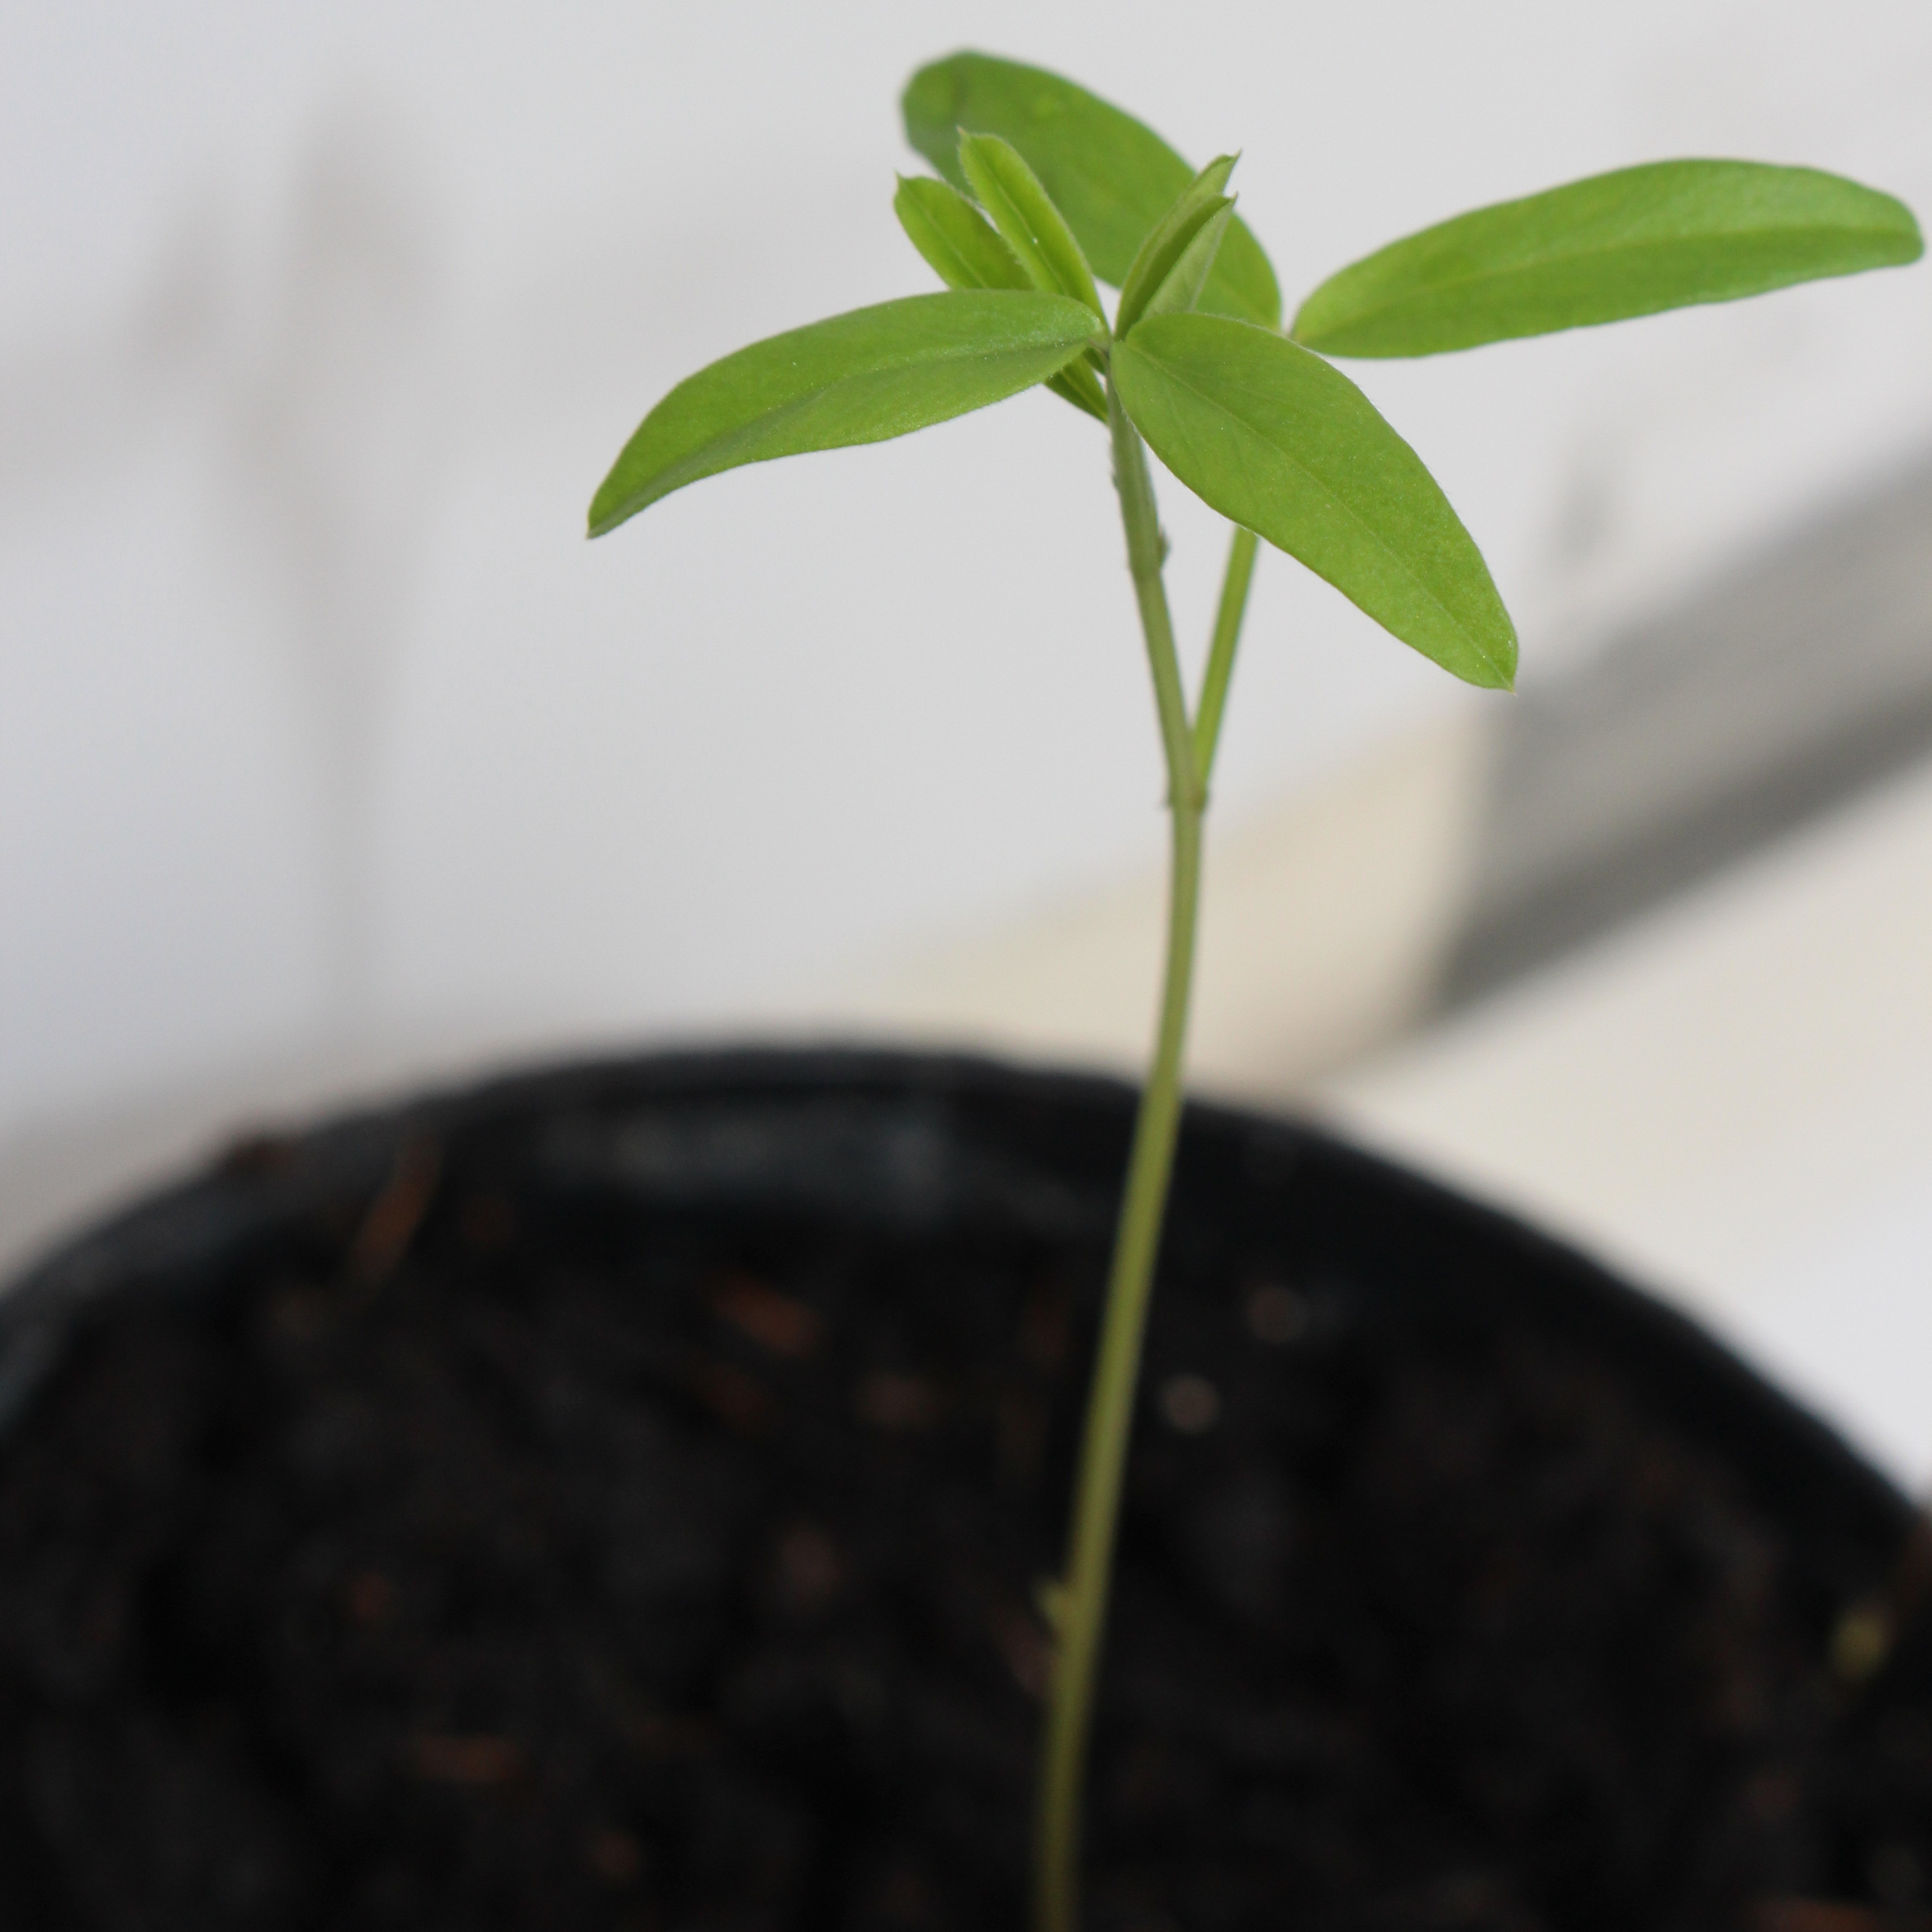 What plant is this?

Vicia sativa
